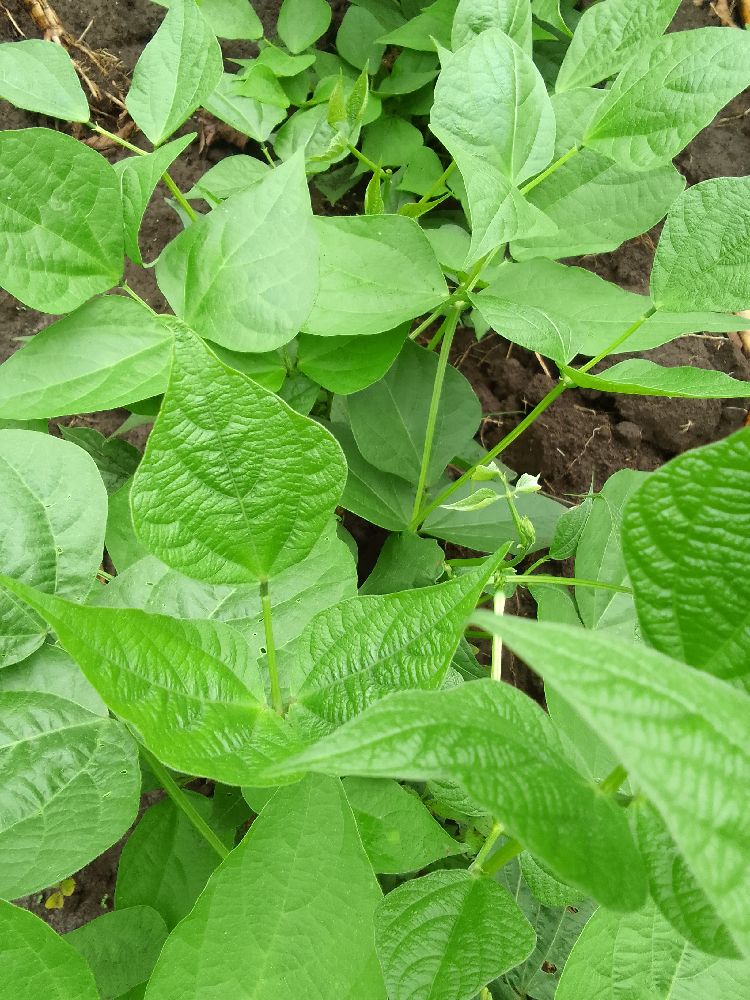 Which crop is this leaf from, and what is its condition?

common bean, healthy
